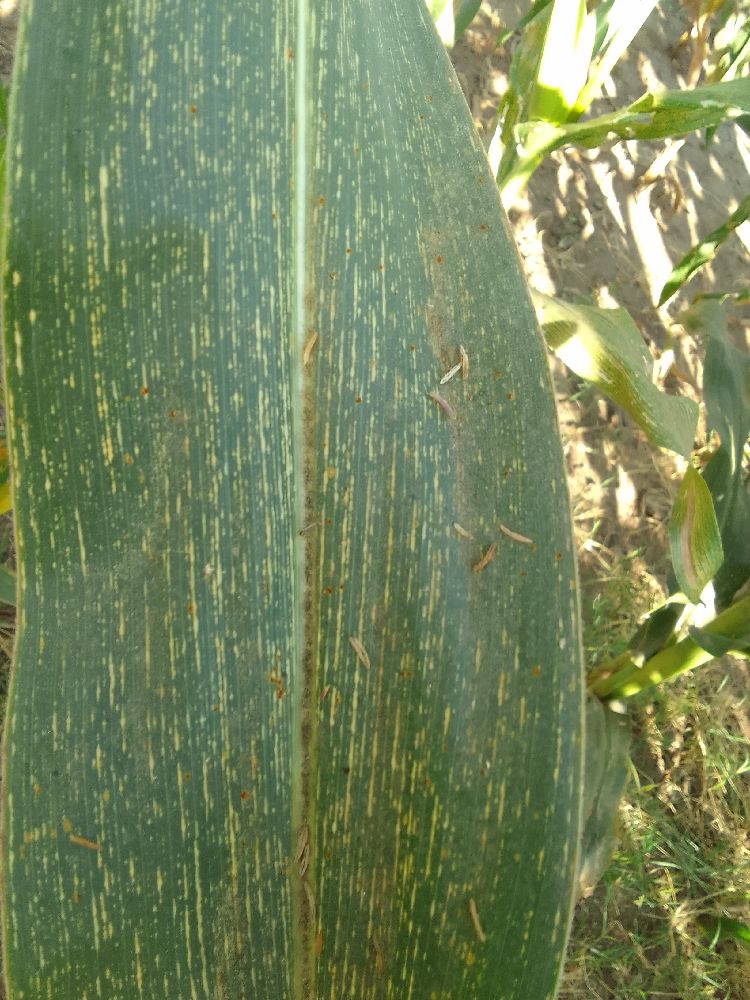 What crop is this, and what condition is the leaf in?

maize, maize streak virus
